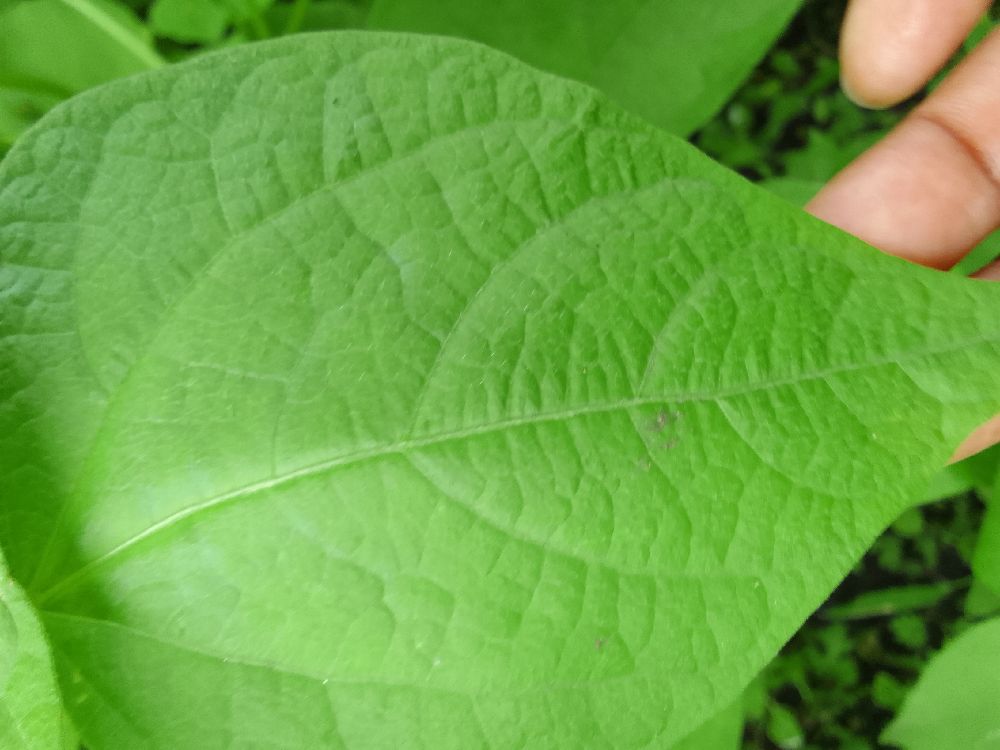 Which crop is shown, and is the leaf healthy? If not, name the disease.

common bean, healthy
